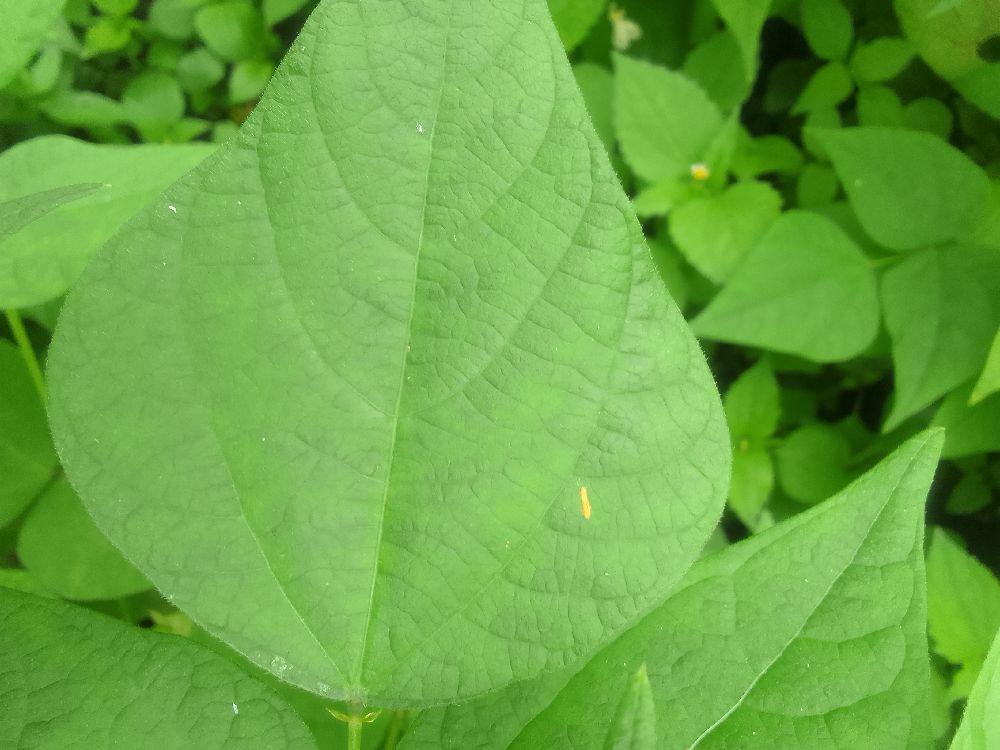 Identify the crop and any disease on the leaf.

common bean, healthy
